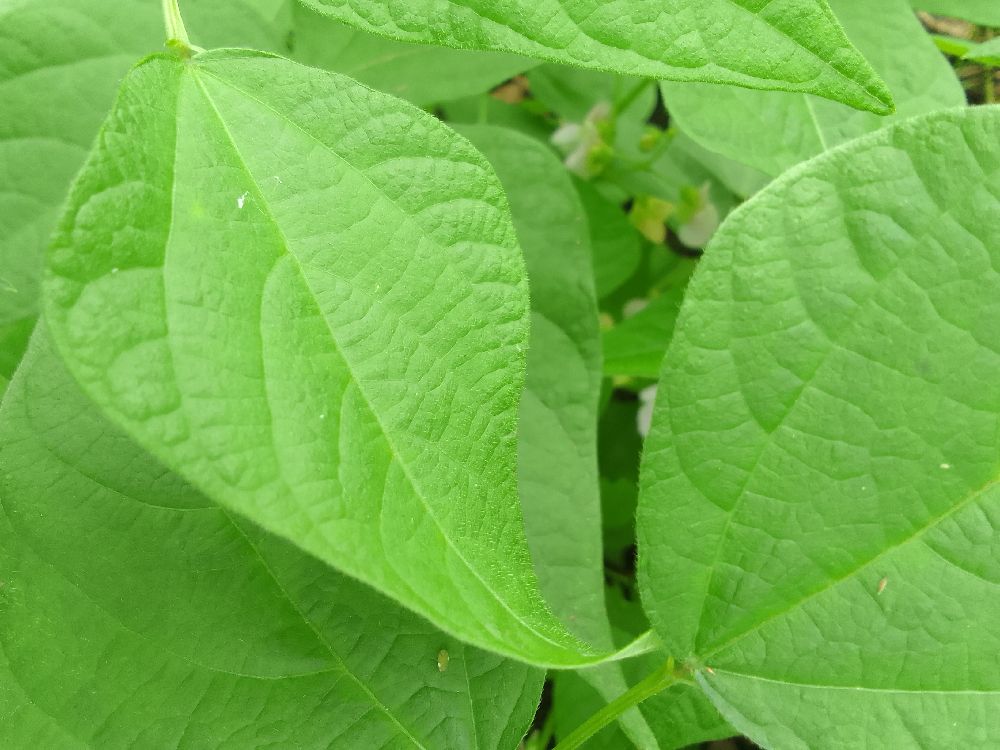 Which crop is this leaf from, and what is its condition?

common bean, healthy
